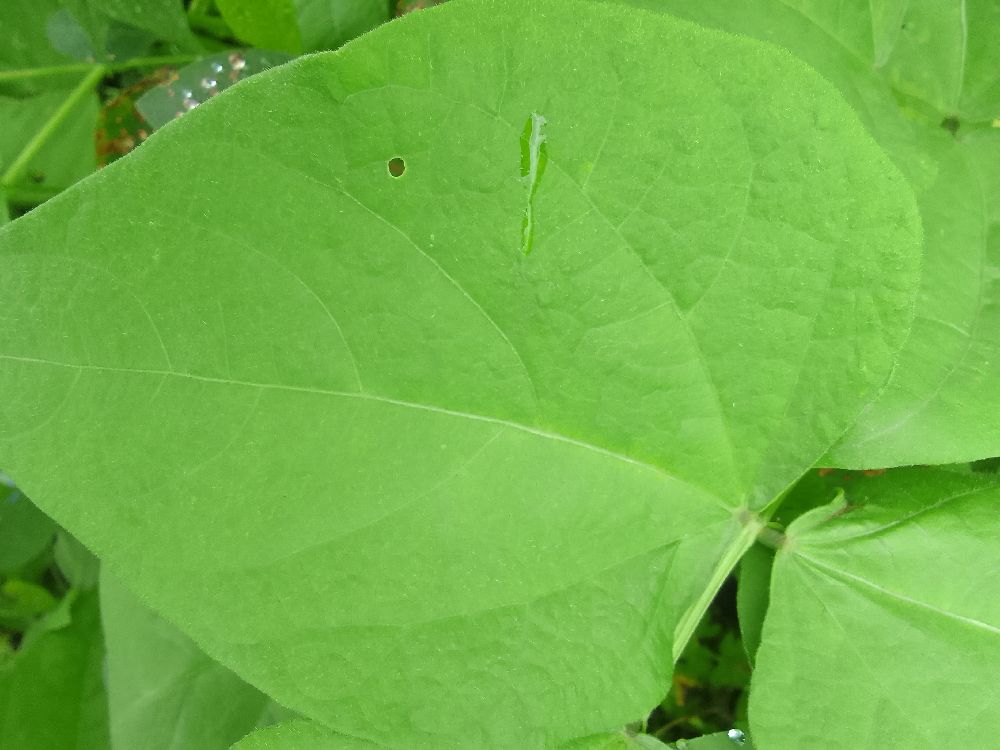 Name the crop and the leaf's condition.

common bean, healthy
